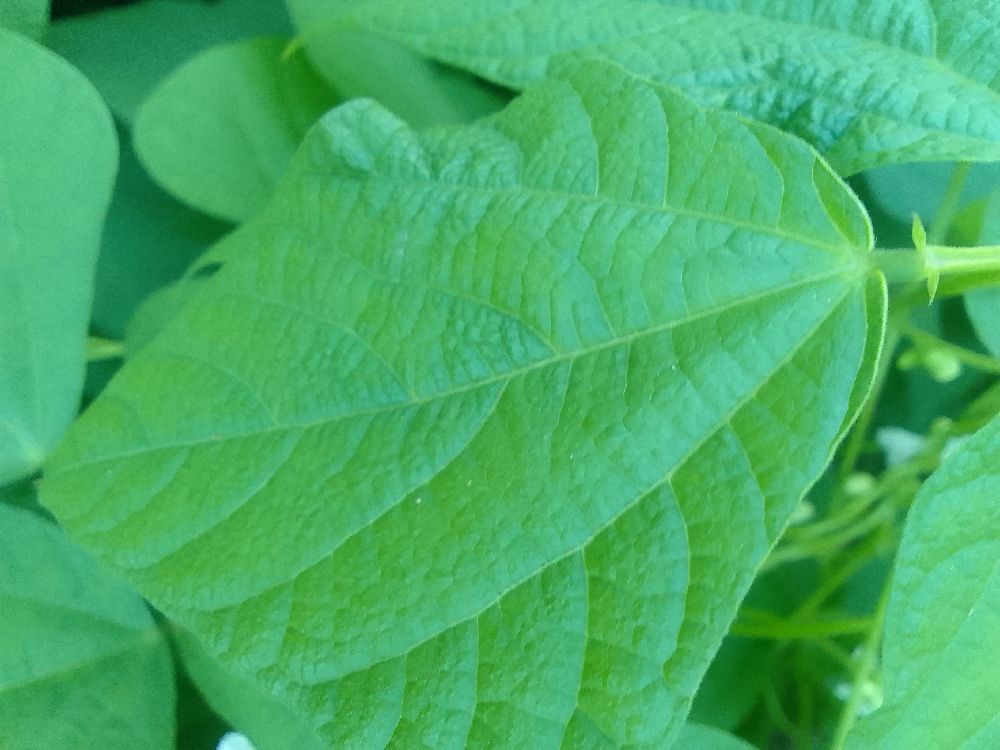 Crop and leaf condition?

common bean, healthy
